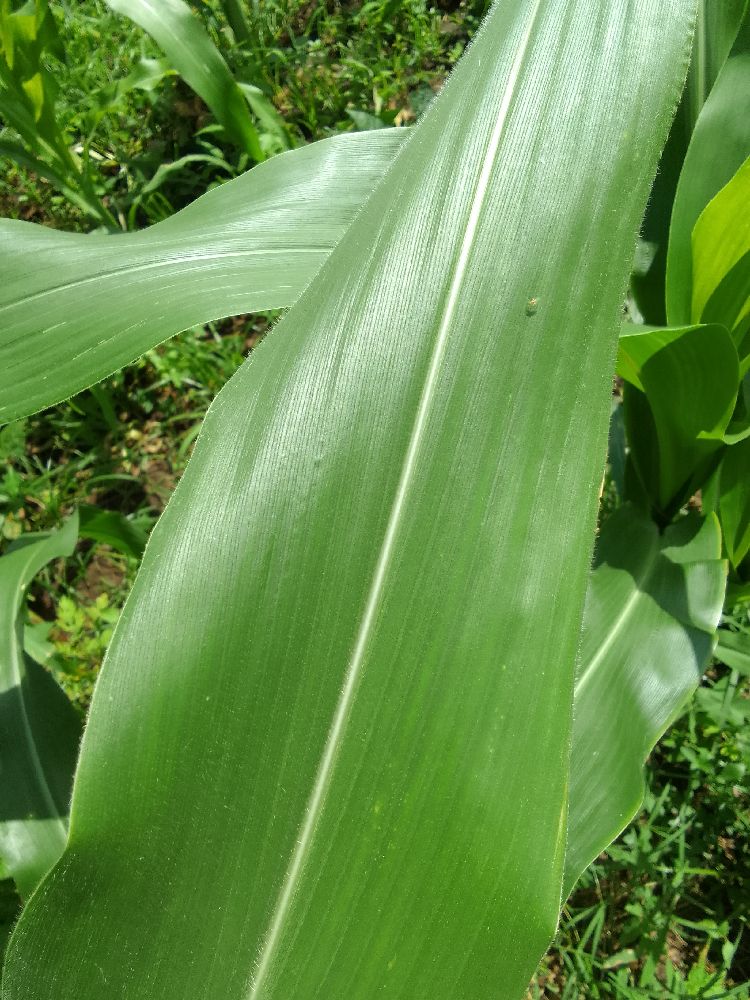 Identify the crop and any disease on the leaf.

maize, healthy
